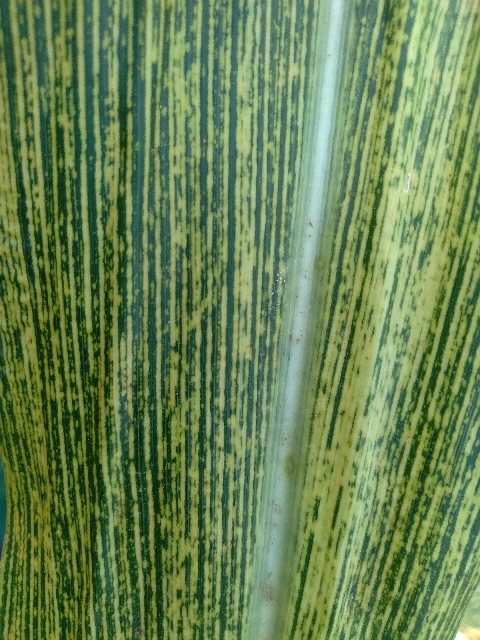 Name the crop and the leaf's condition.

maize, maize streak virus
